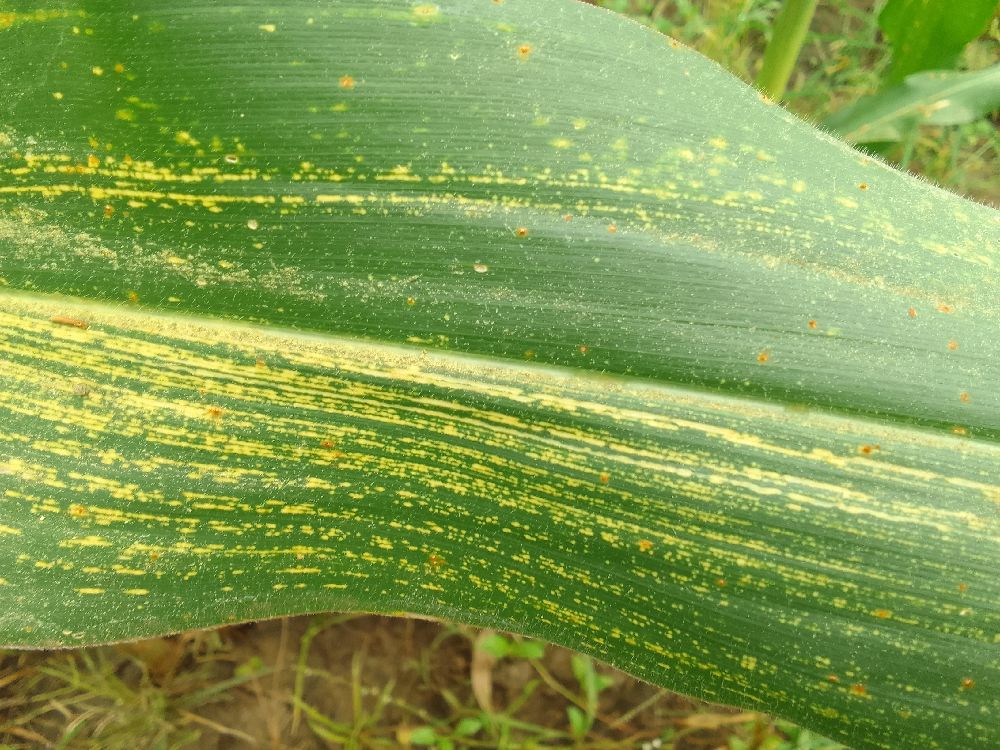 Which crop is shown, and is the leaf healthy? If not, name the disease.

maize, maize streak virus
